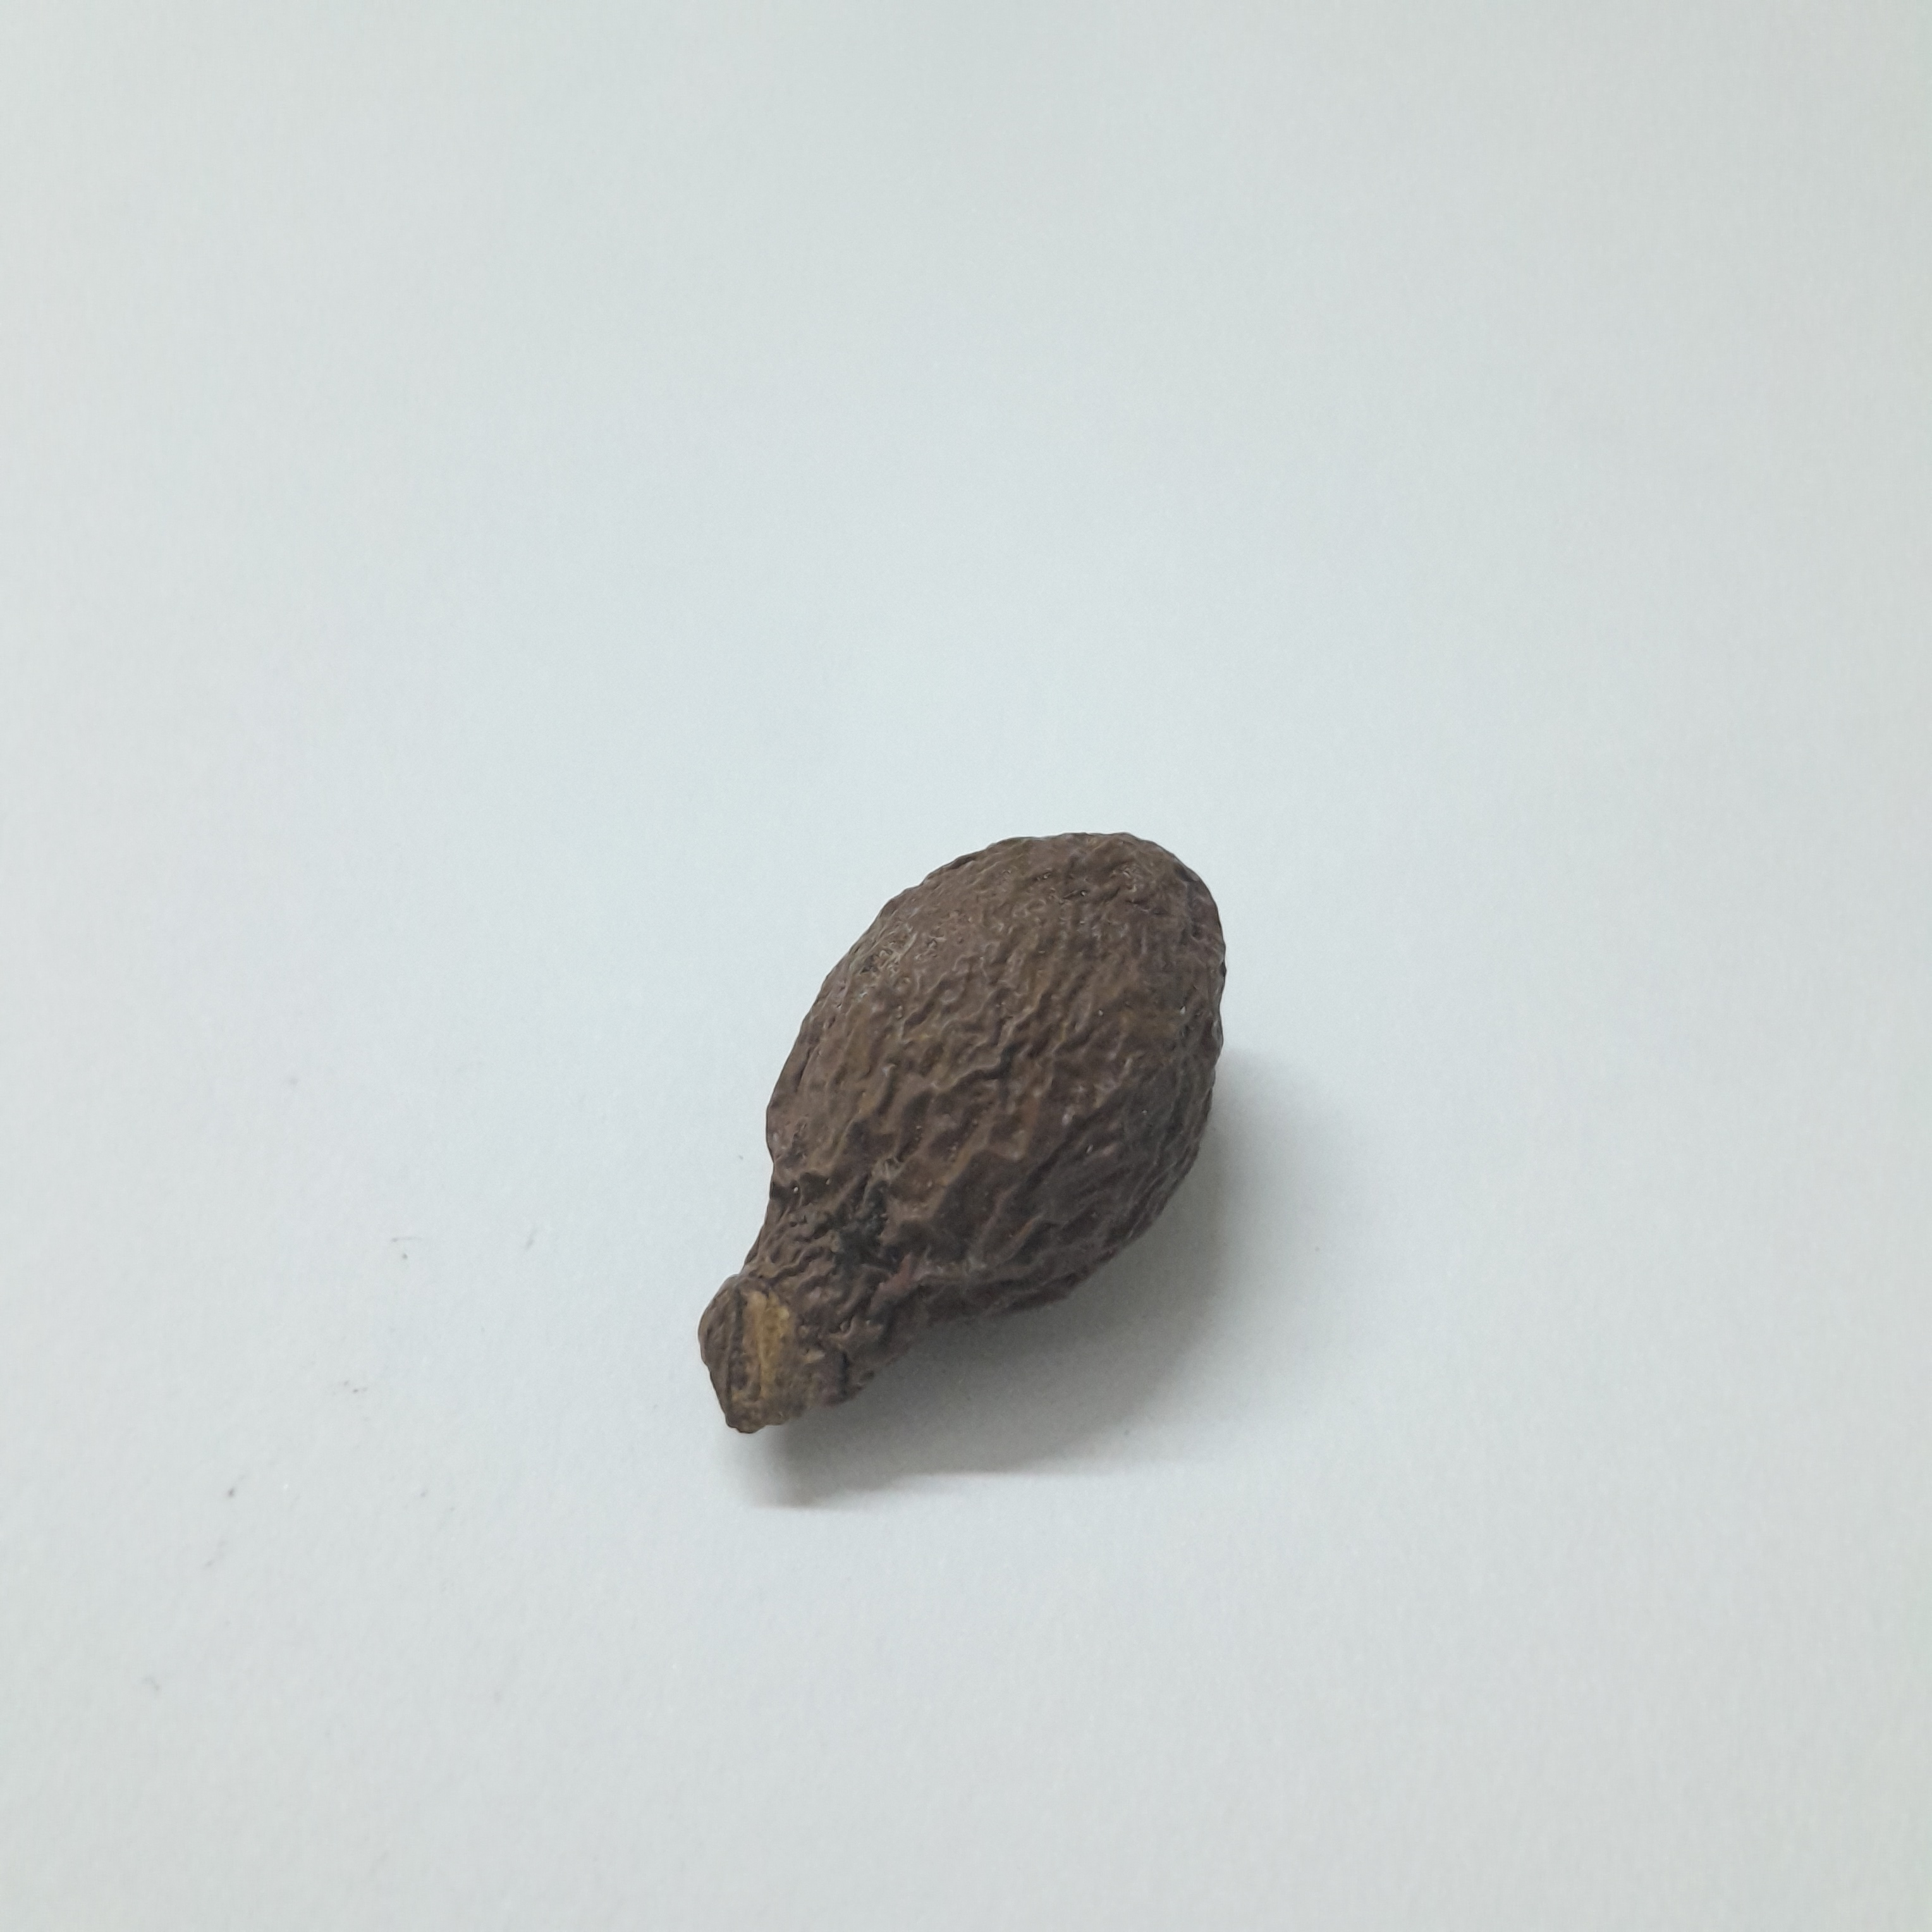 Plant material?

niranjanphal
